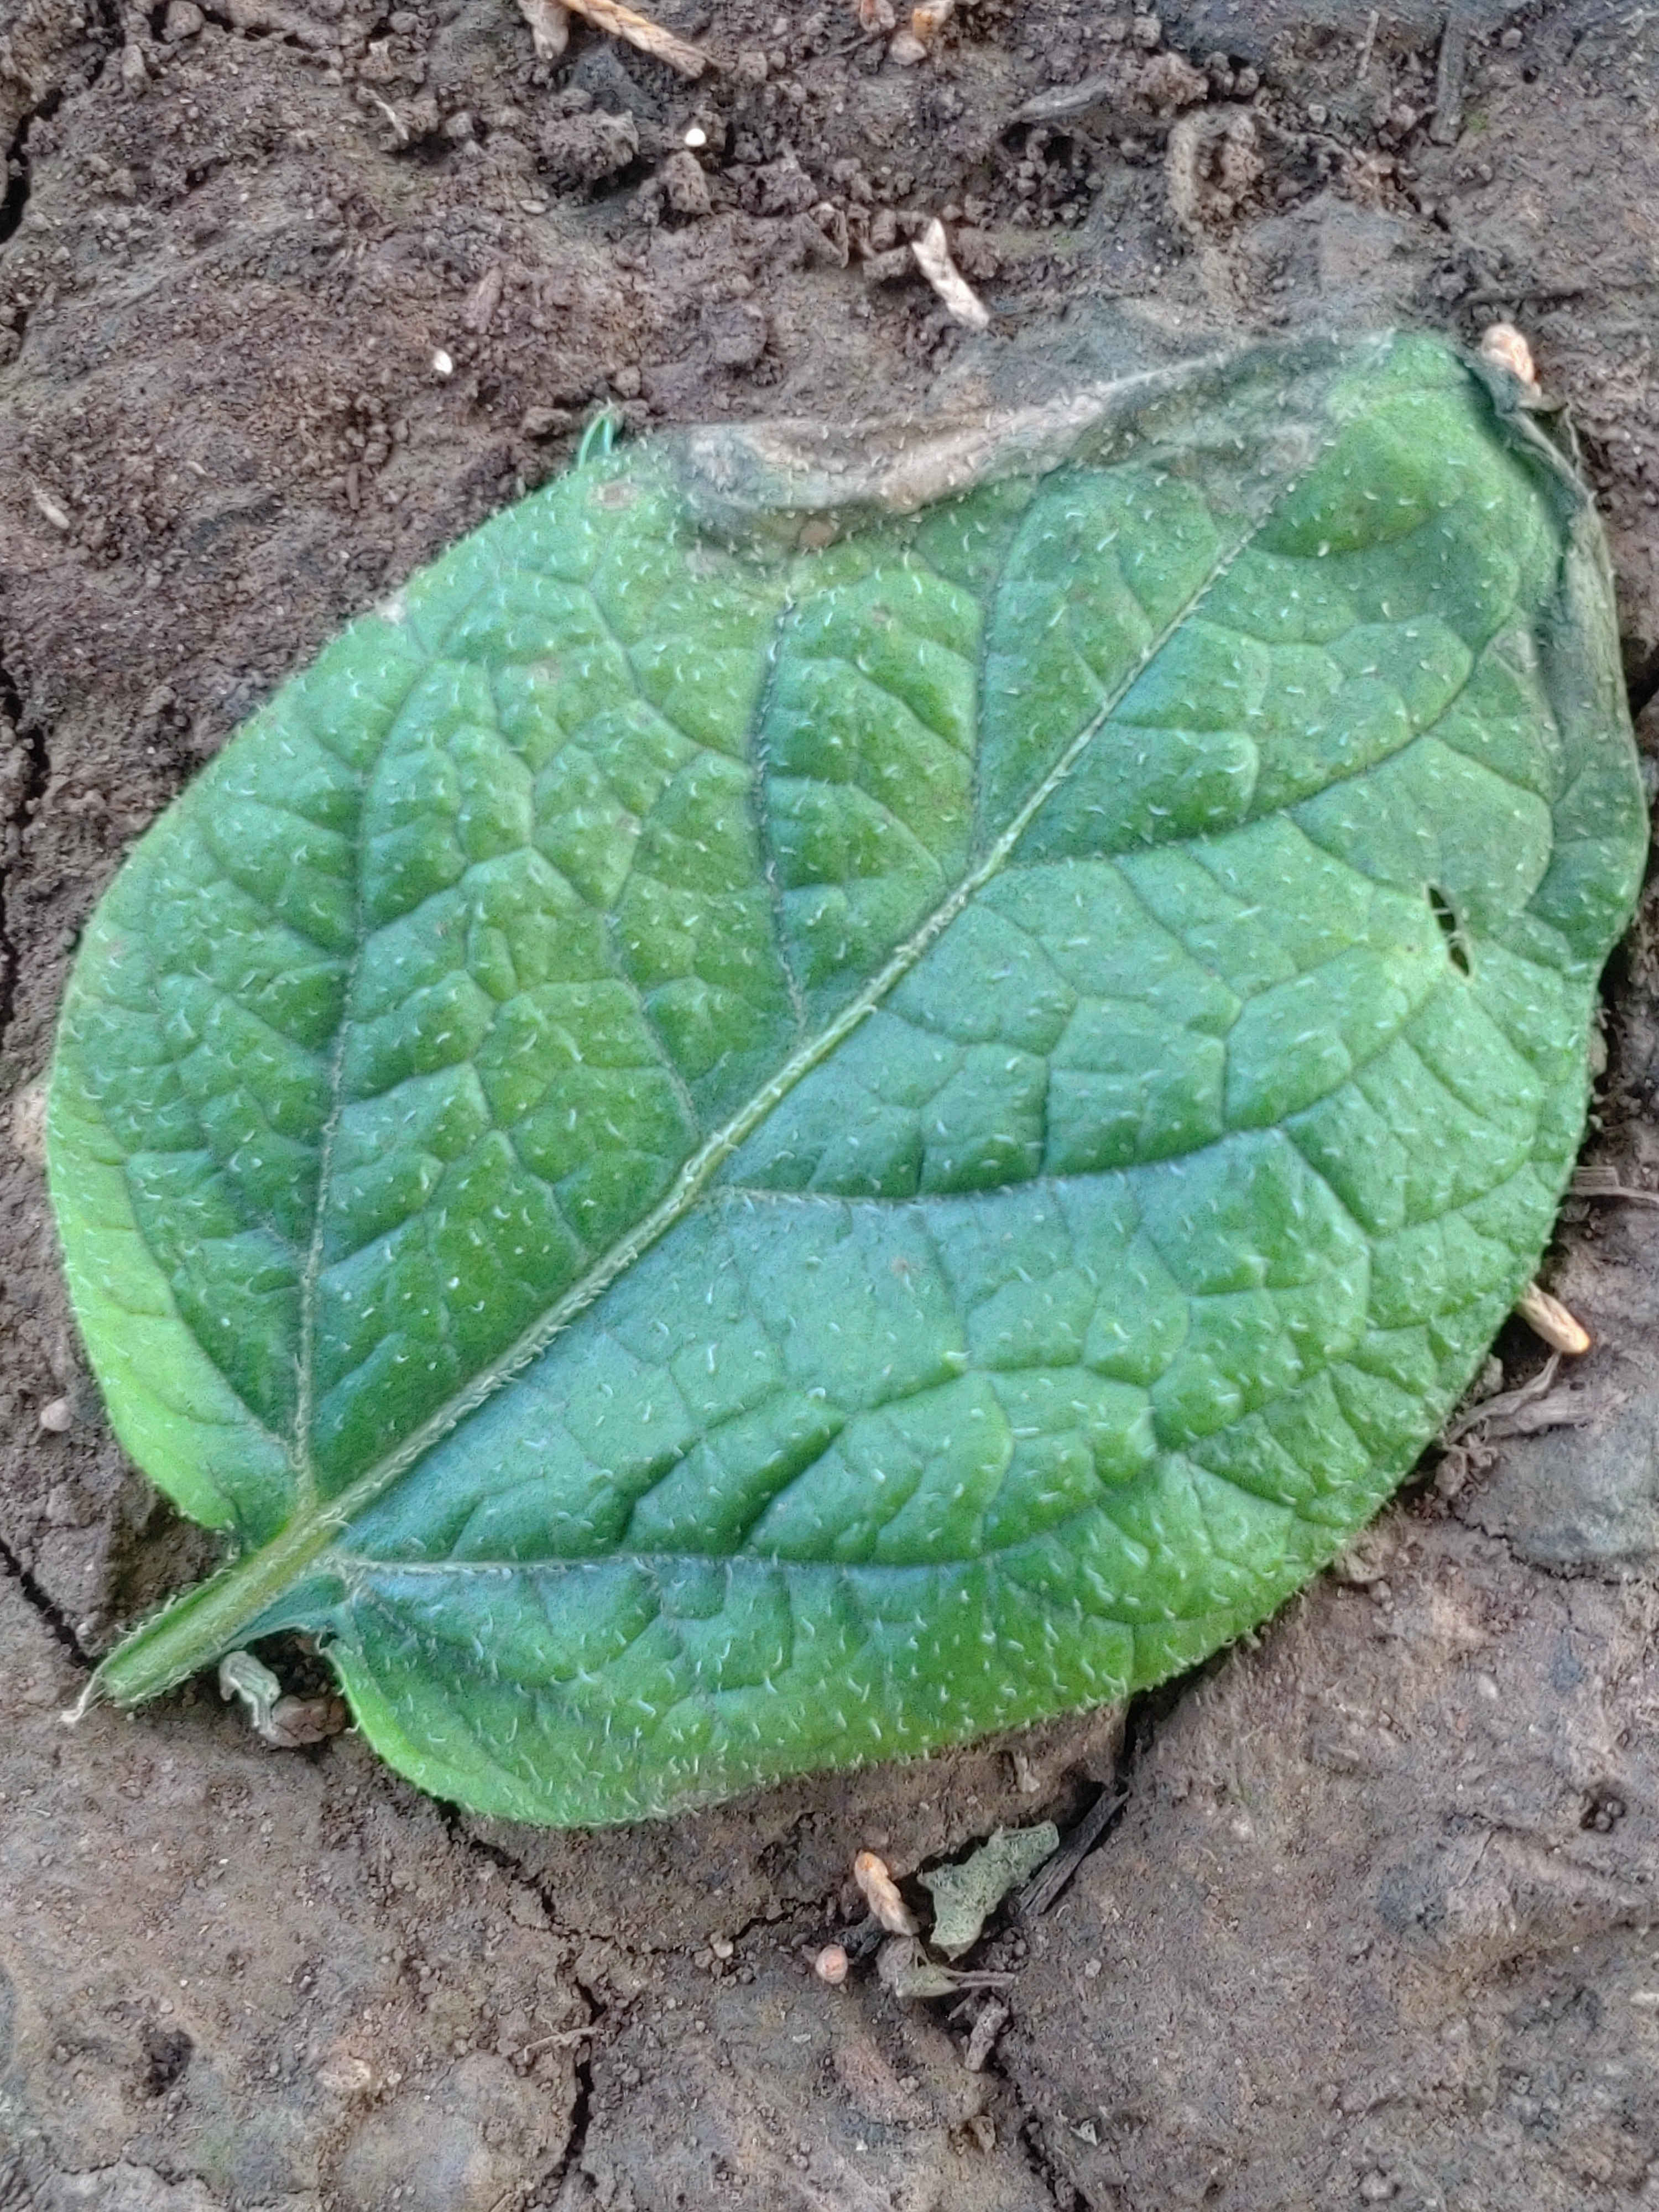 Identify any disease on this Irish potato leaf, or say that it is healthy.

early blight
